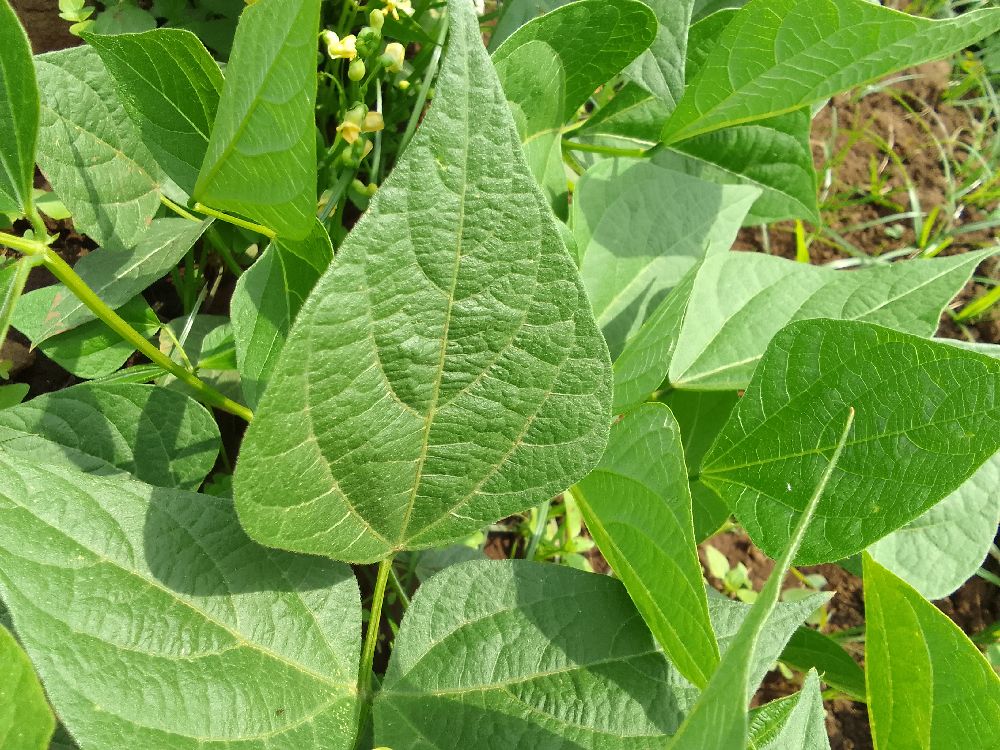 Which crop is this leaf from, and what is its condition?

common bean, healthy
